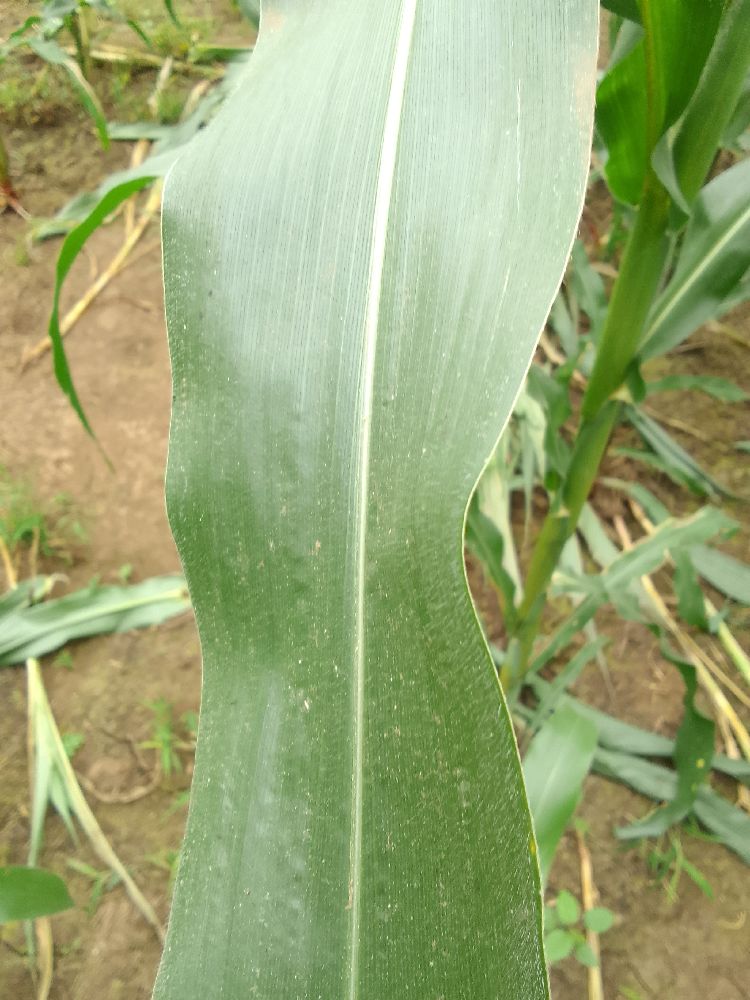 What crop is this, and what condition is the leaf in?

maize, healthy
